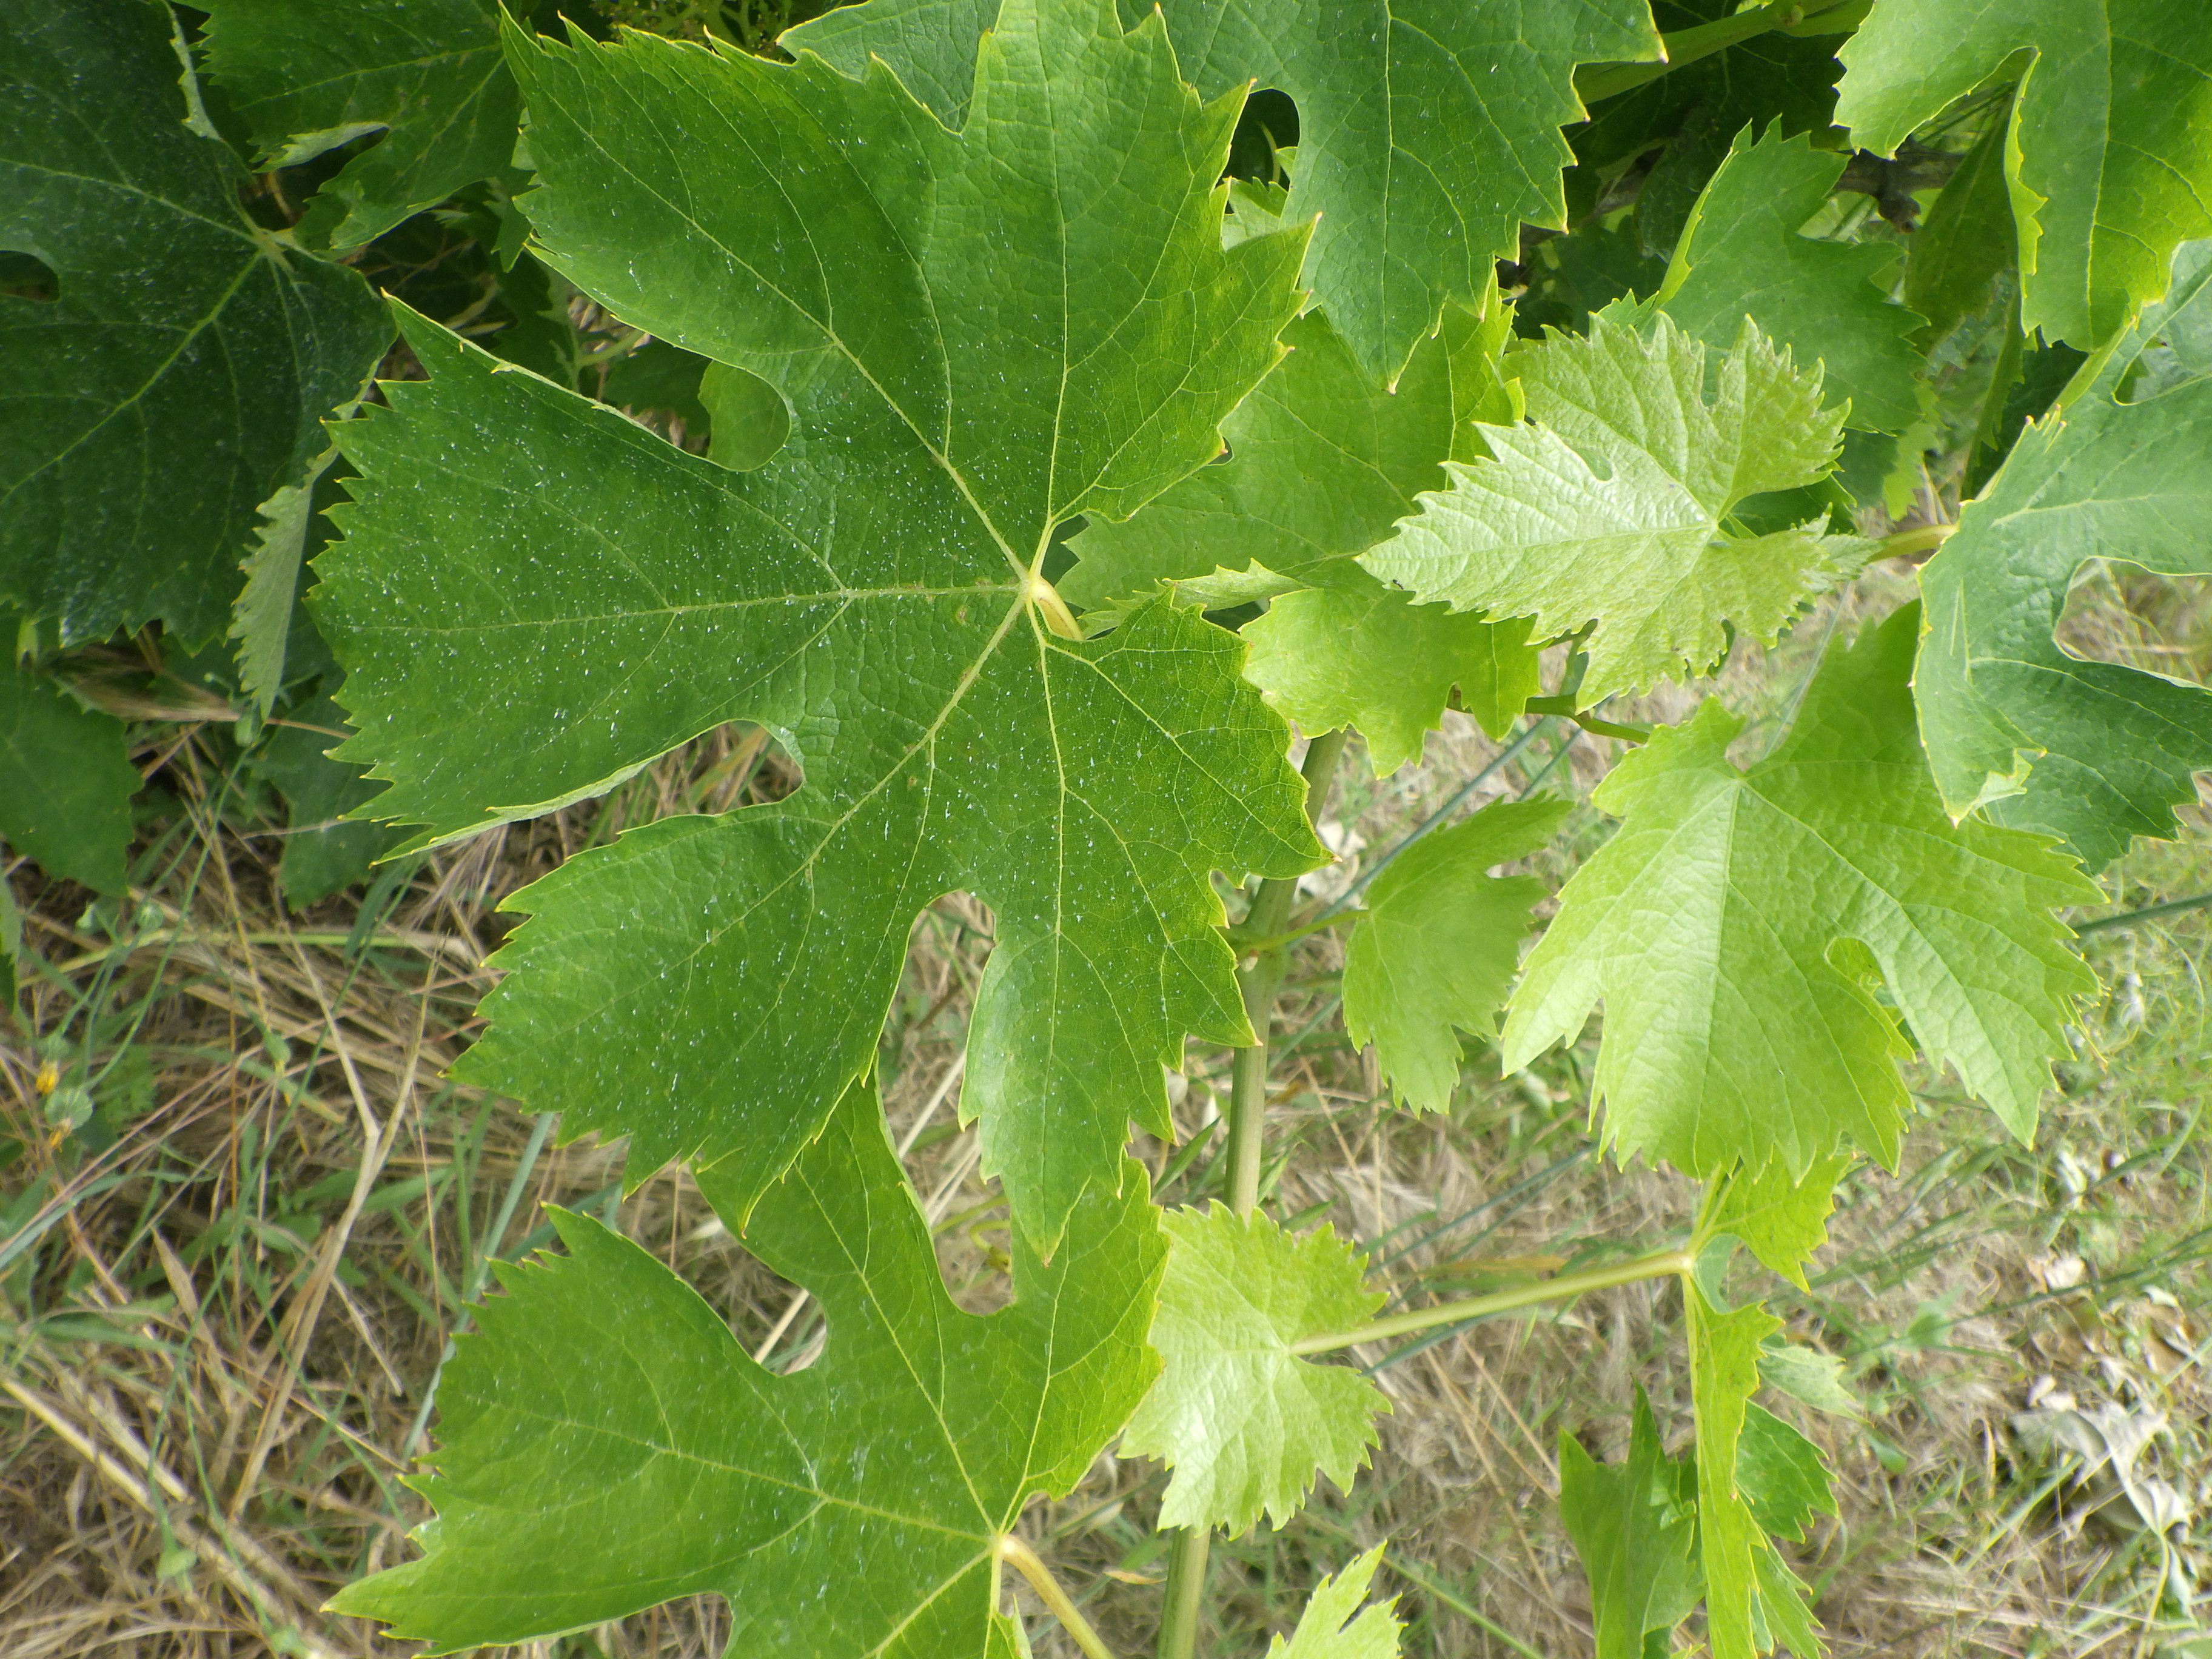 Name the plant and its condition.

grapevine, phytophagous
